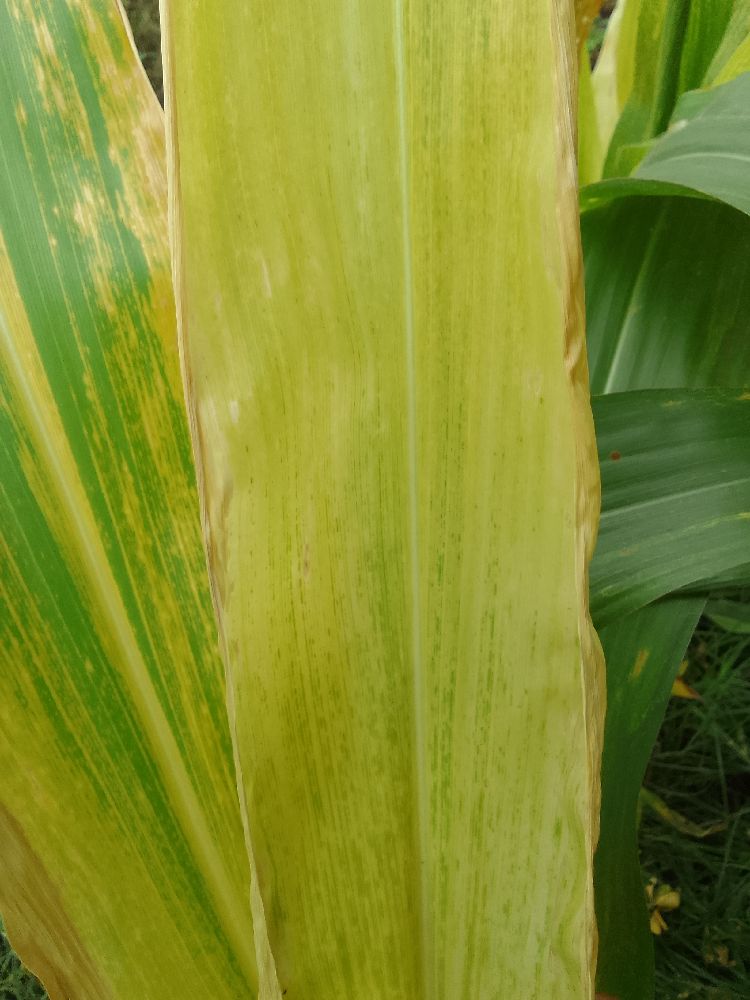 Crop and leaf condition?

maize, maize lethal necrosis
